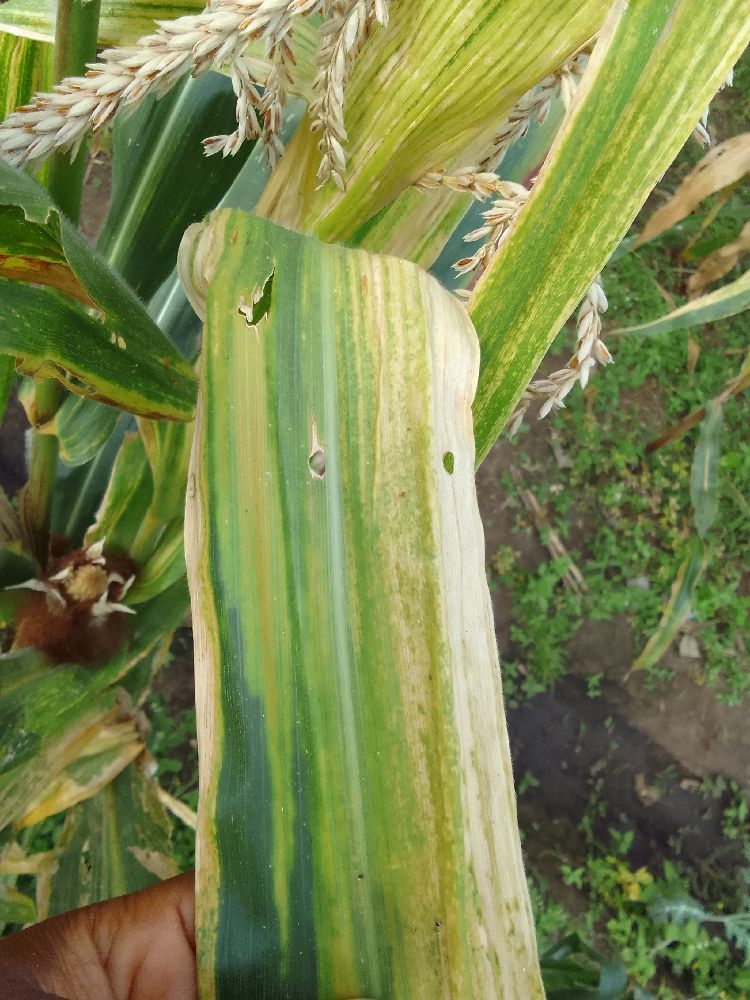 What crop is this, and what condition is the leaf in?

maize, maize lethal necrosis
